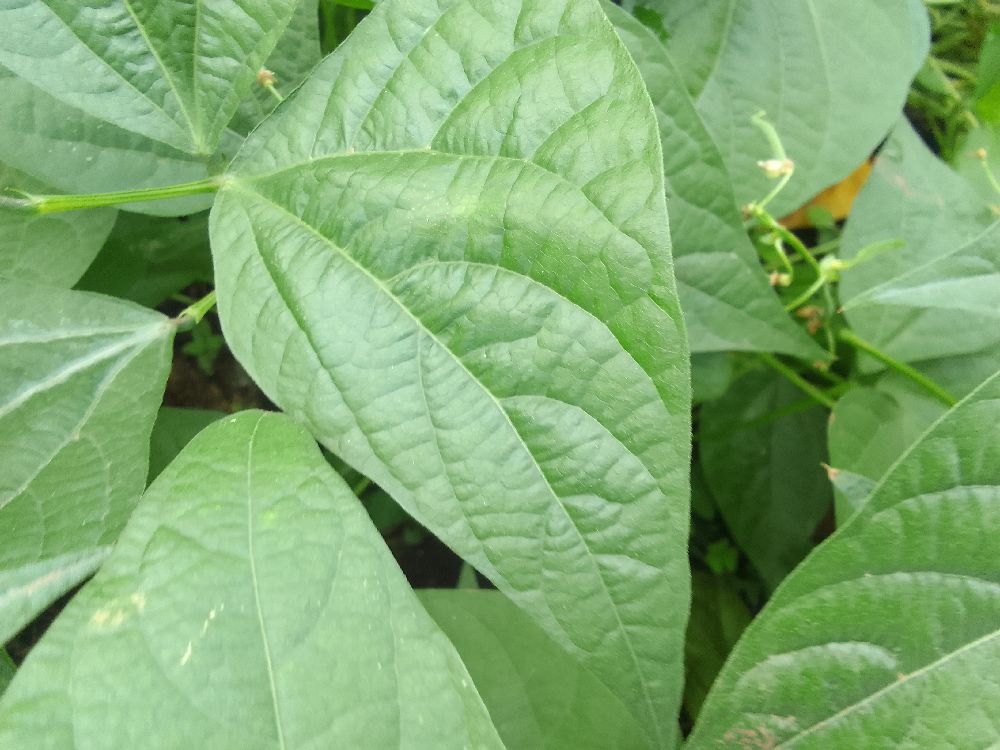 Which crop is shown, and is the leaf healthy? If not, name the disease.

common bean, healthy
